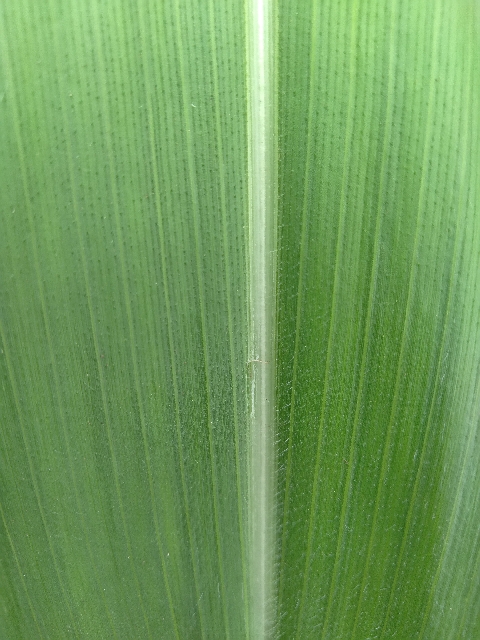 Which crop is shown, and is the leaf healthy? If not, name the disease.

maize, healthy
